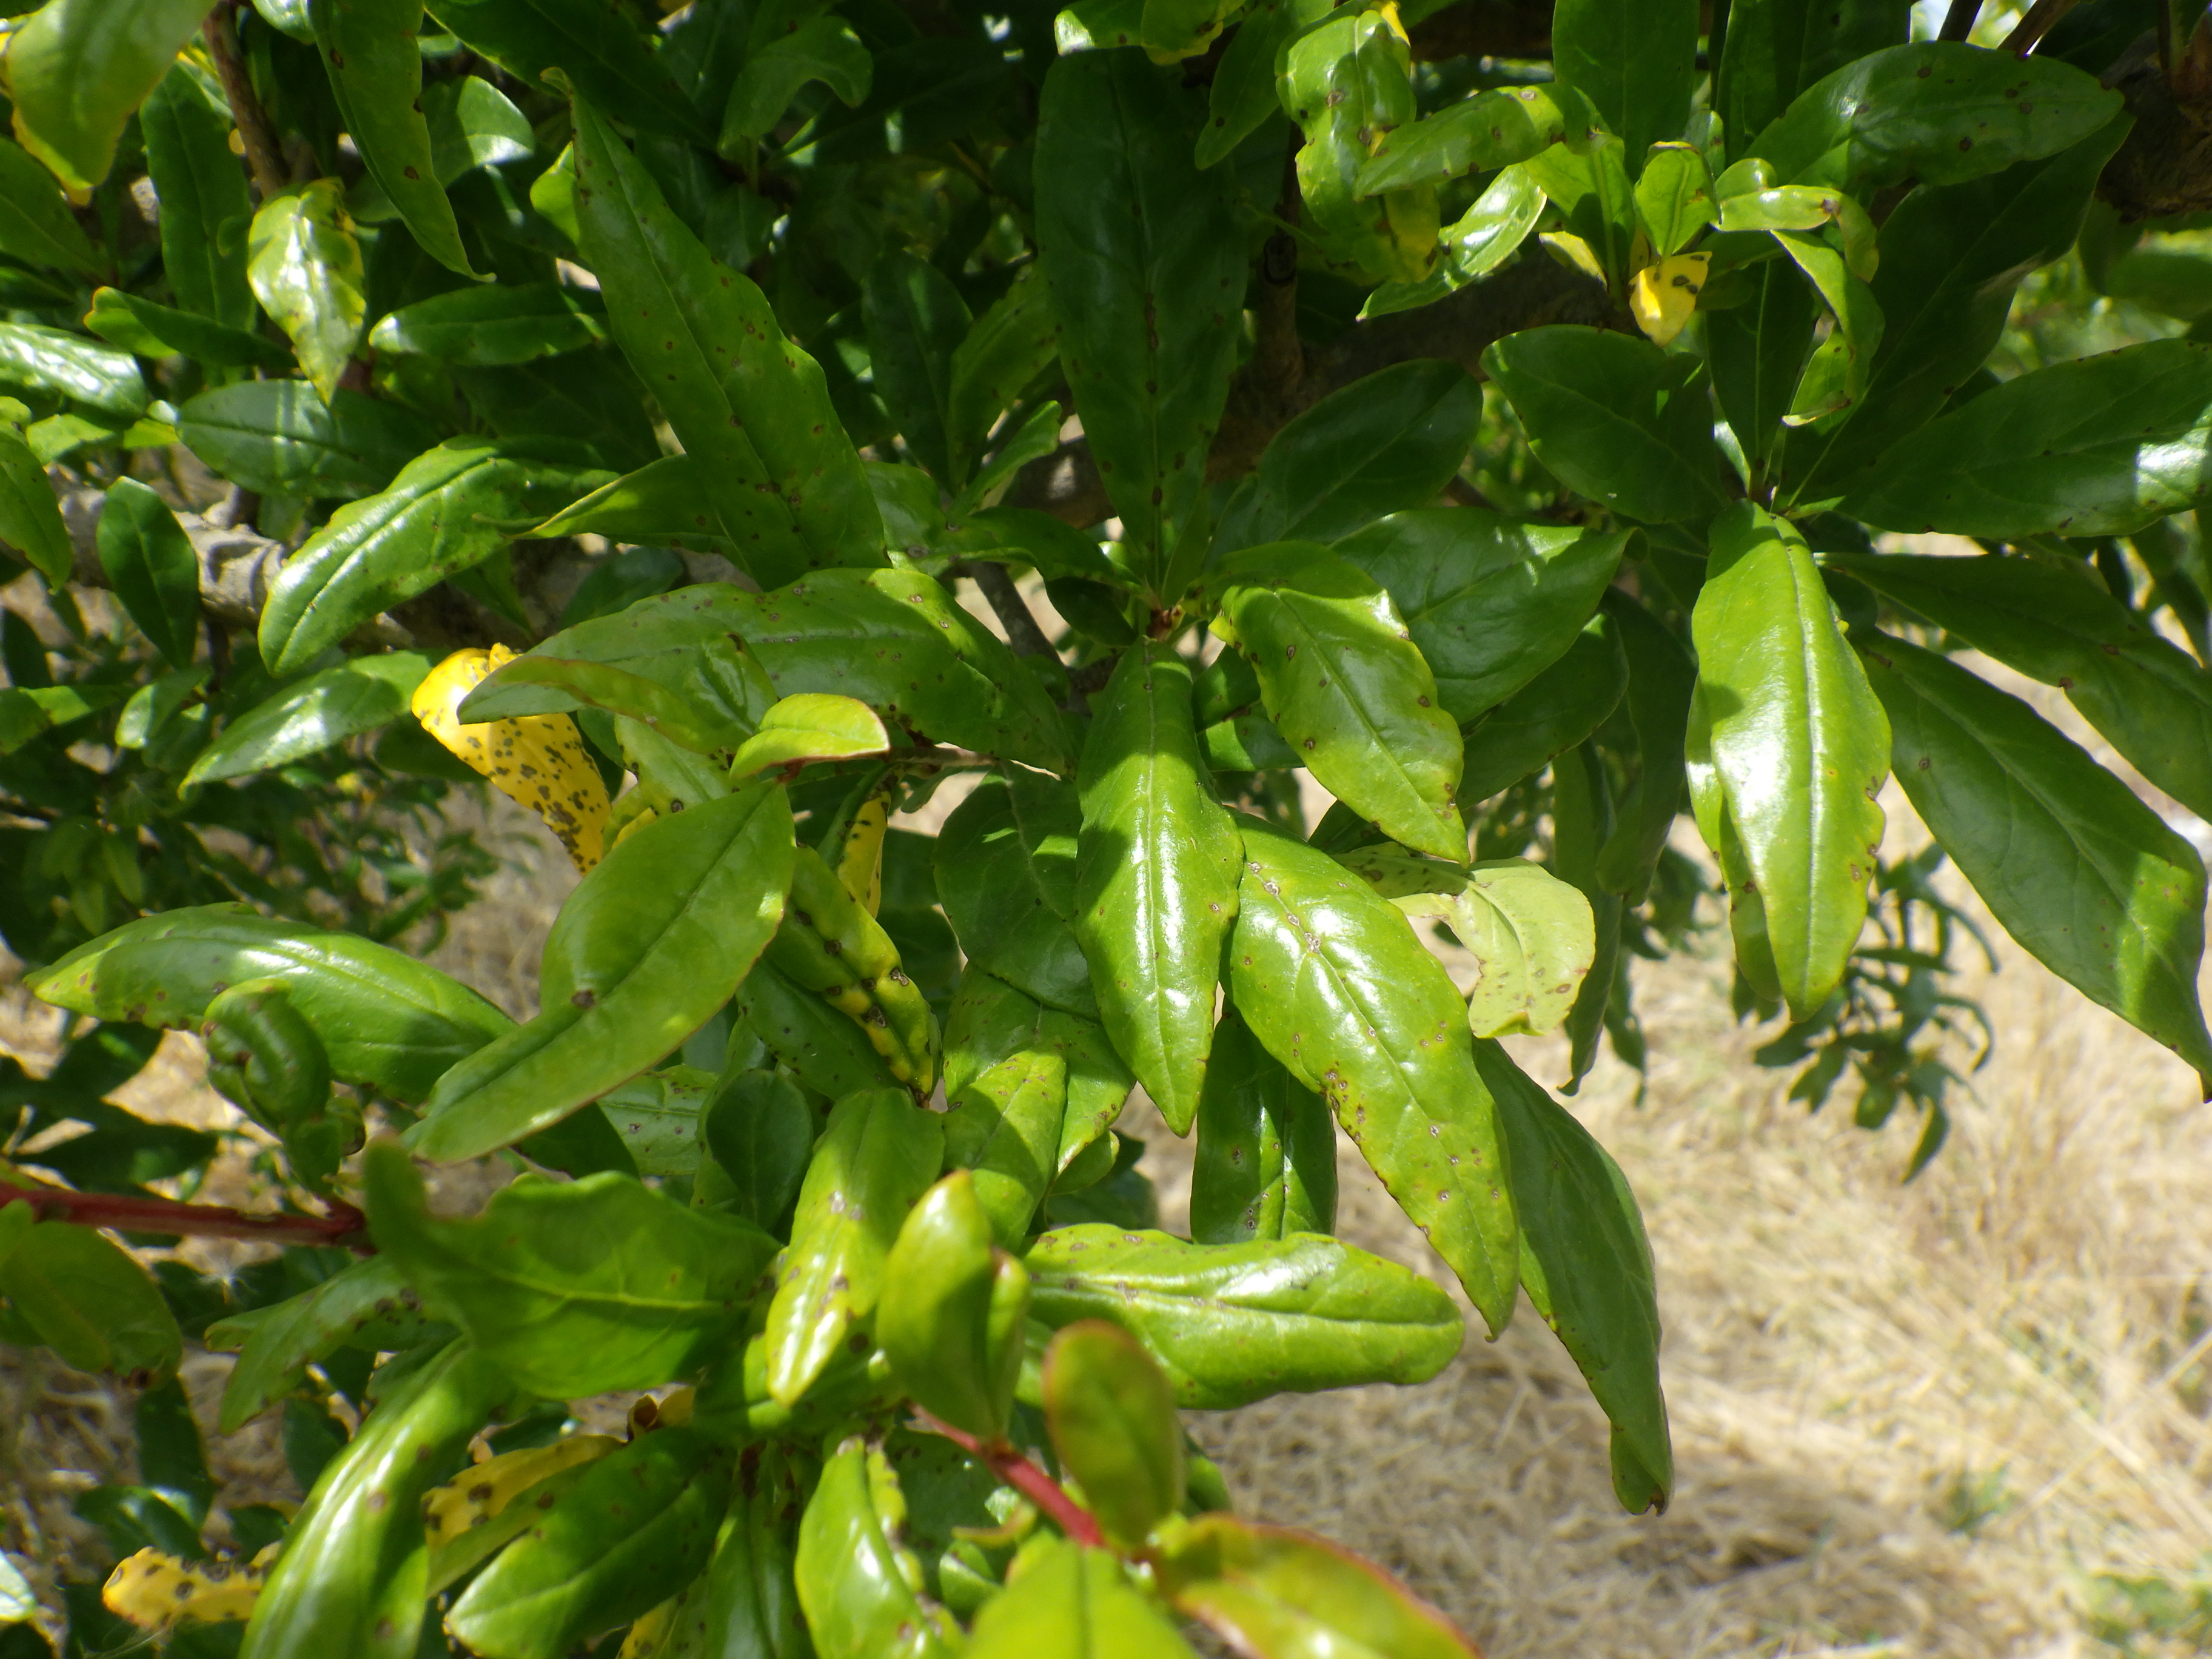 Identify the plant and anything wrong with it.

pomegranate, coniella granati
